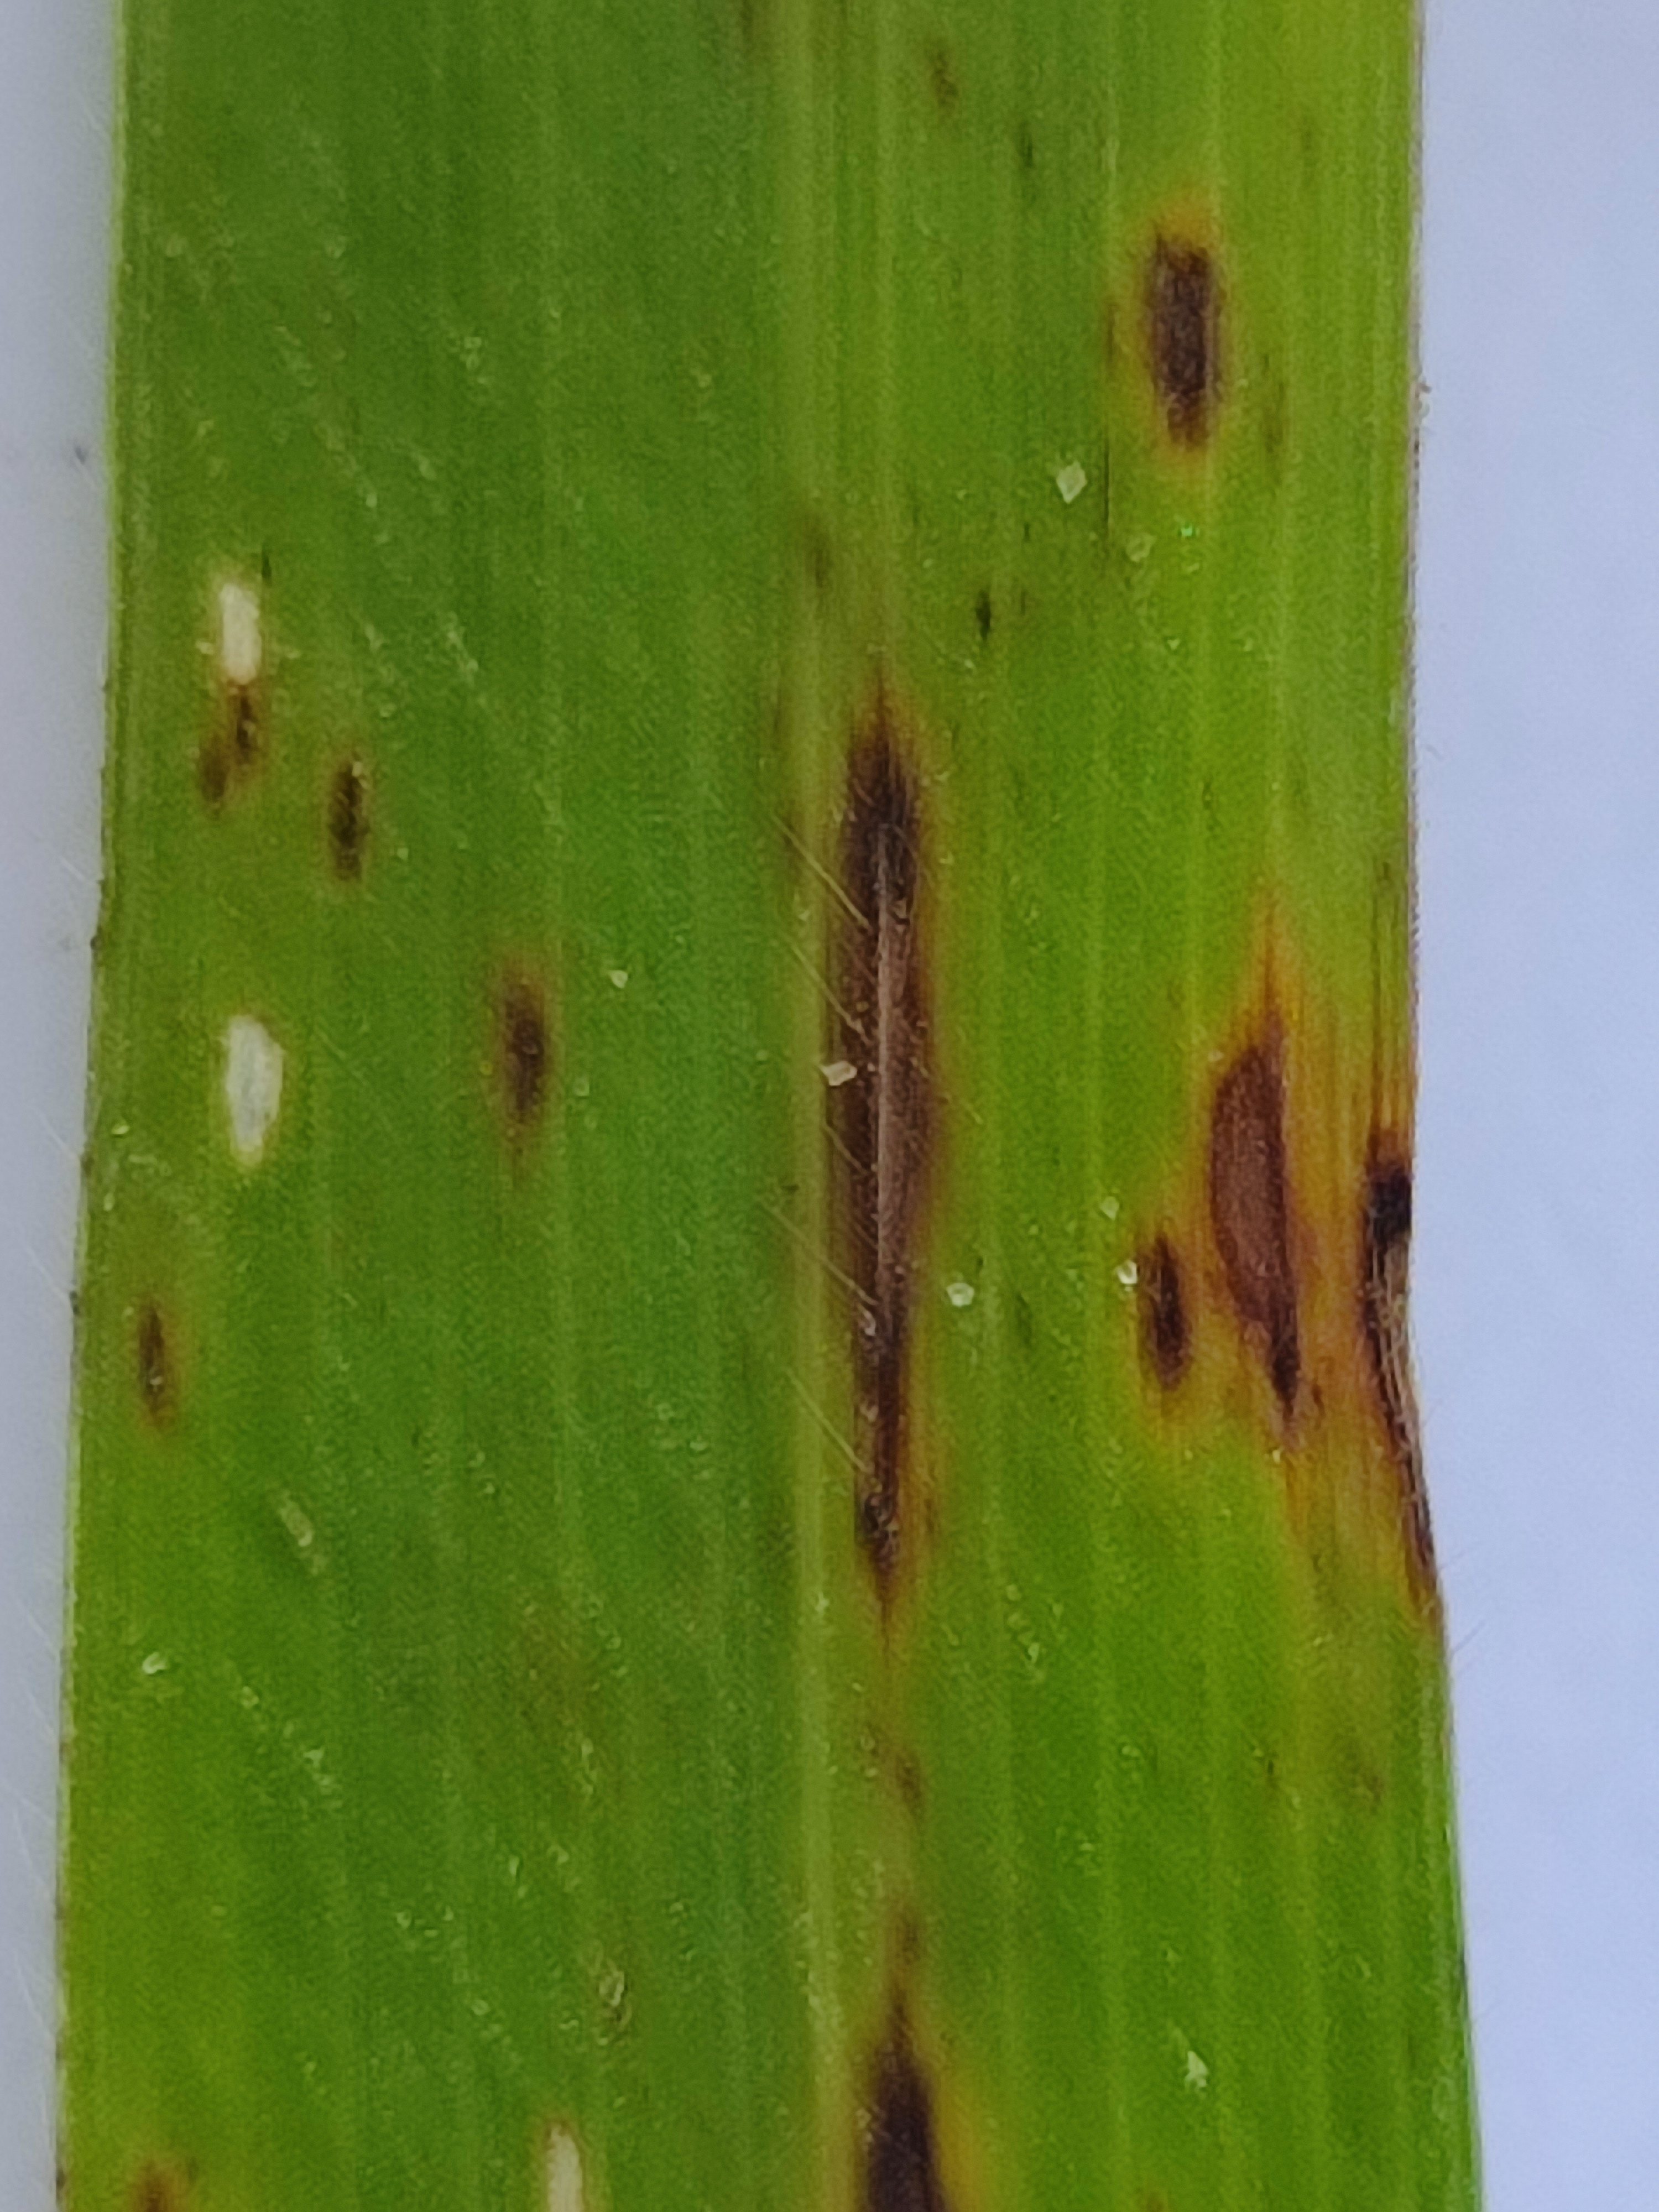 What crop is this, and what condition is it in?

pearl millet, pyricularia sp.
